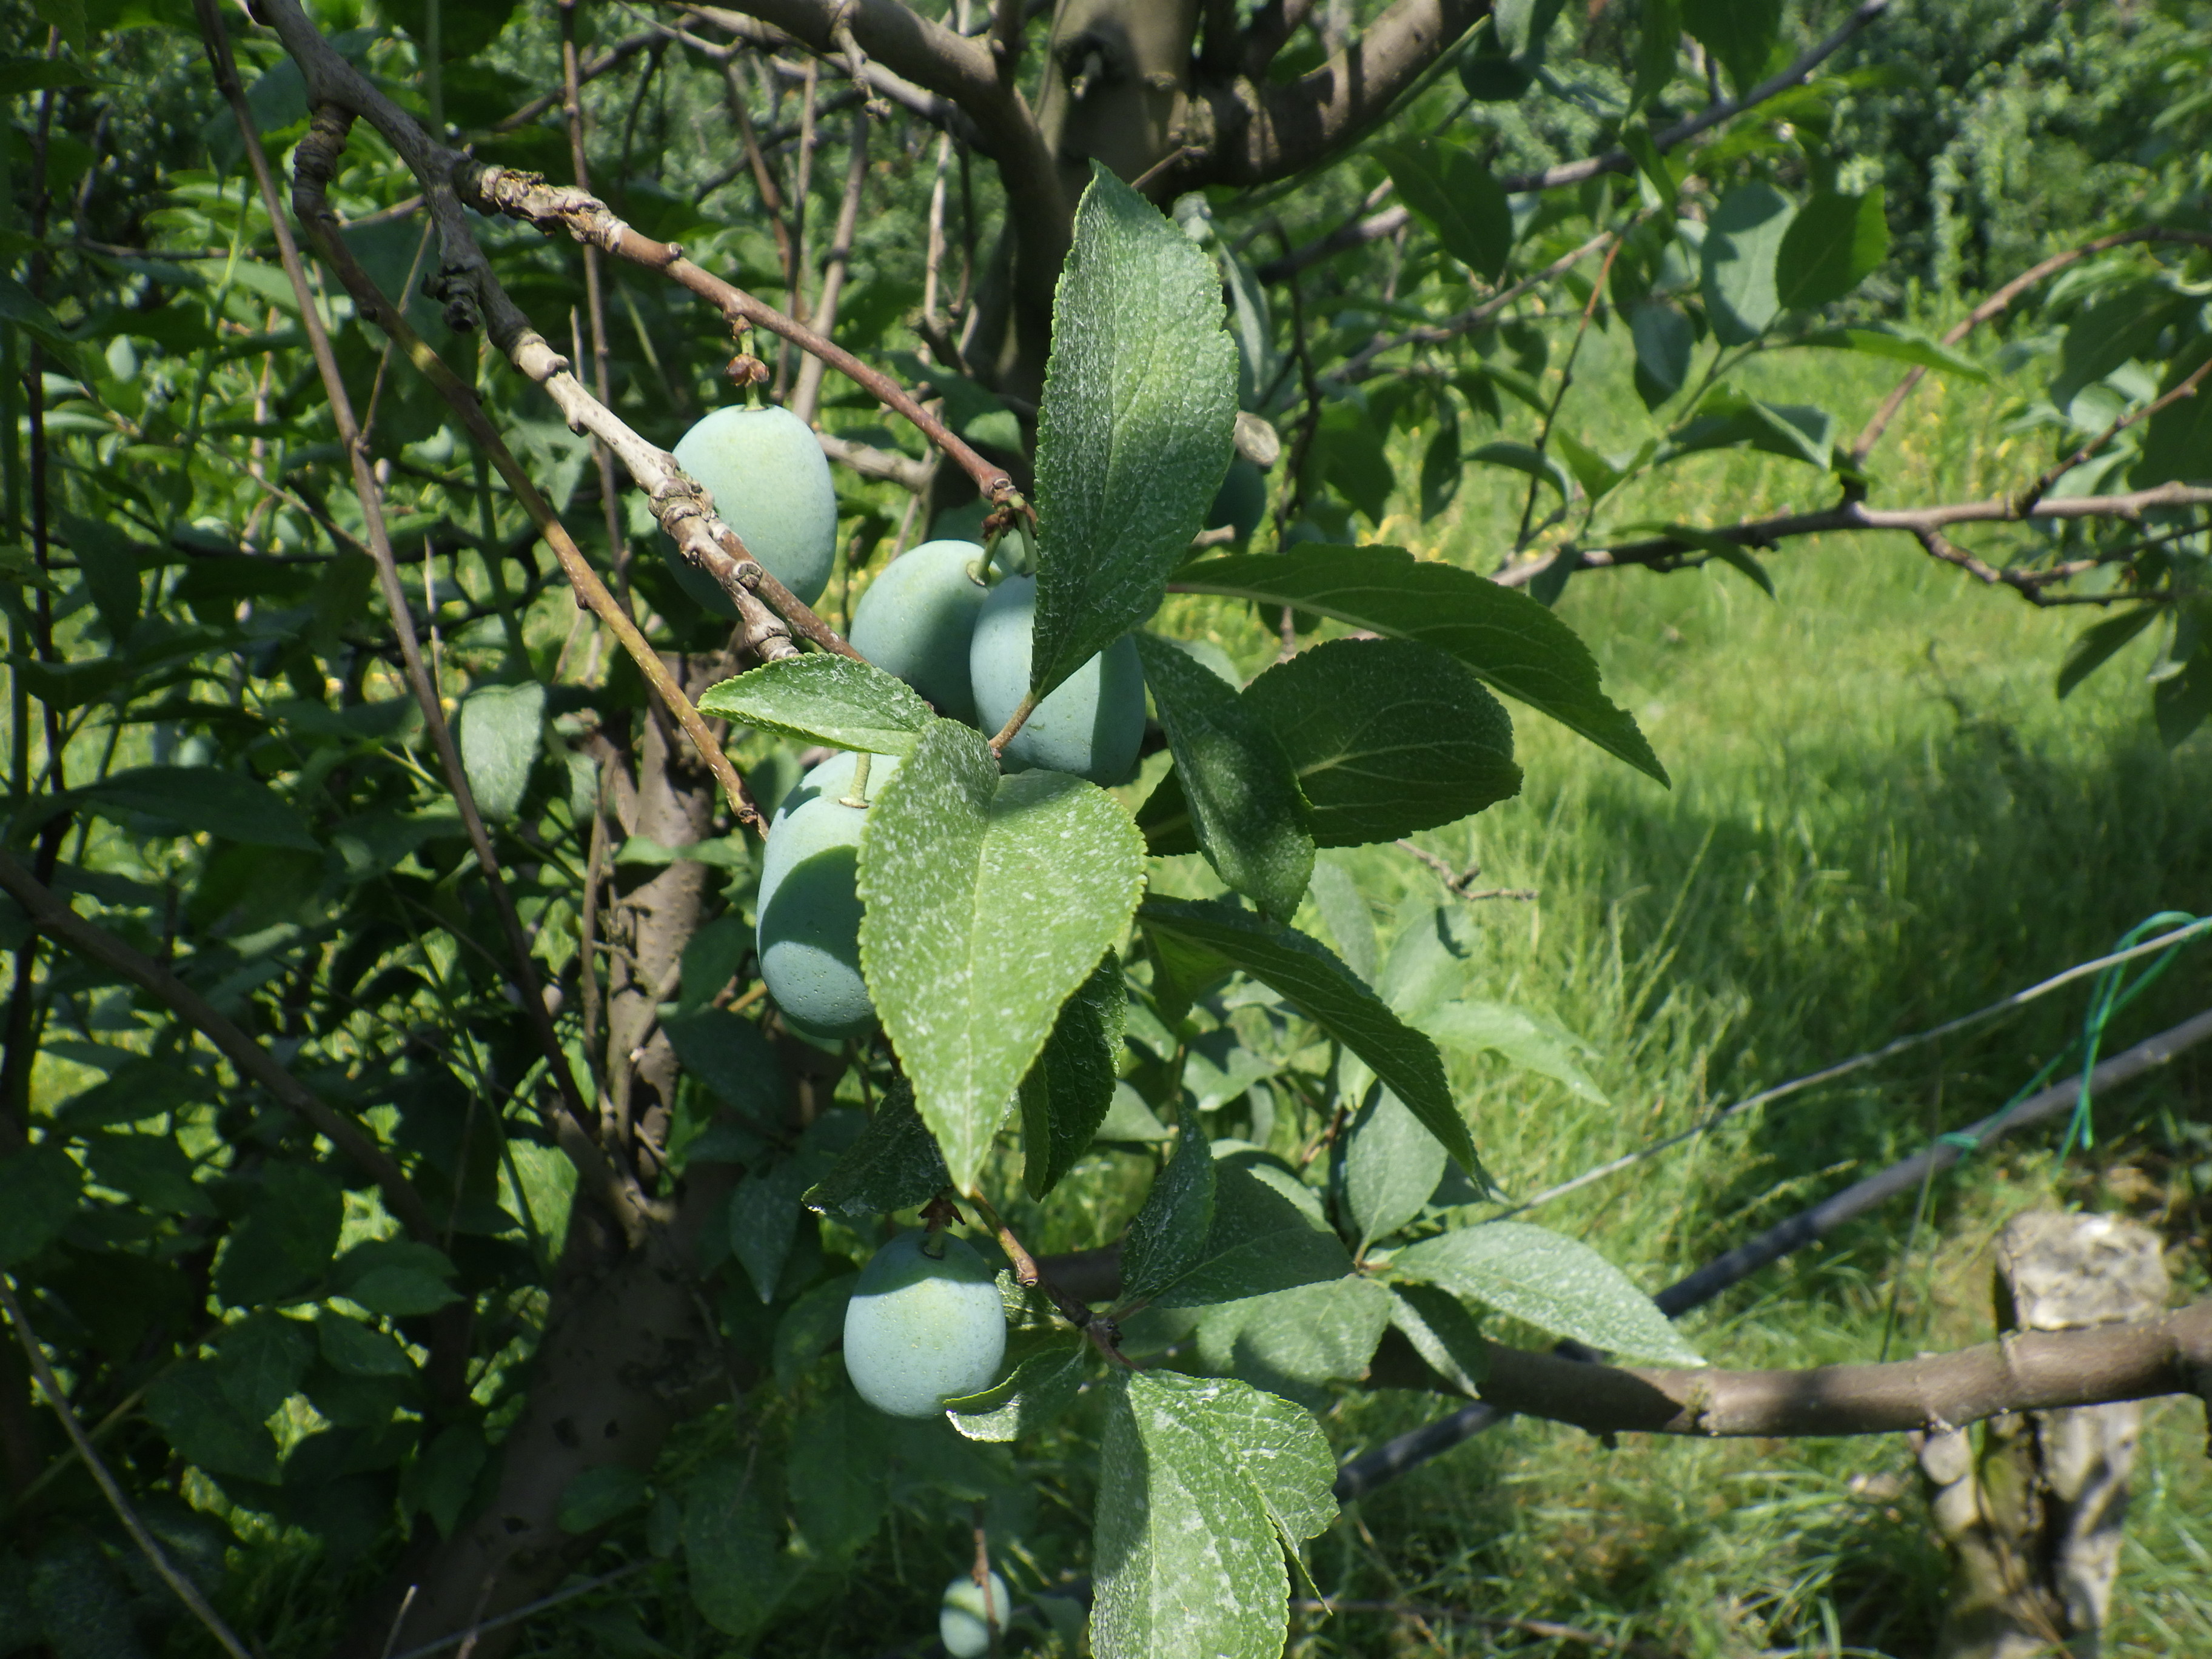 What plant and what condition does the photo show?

plum, phytophagous
